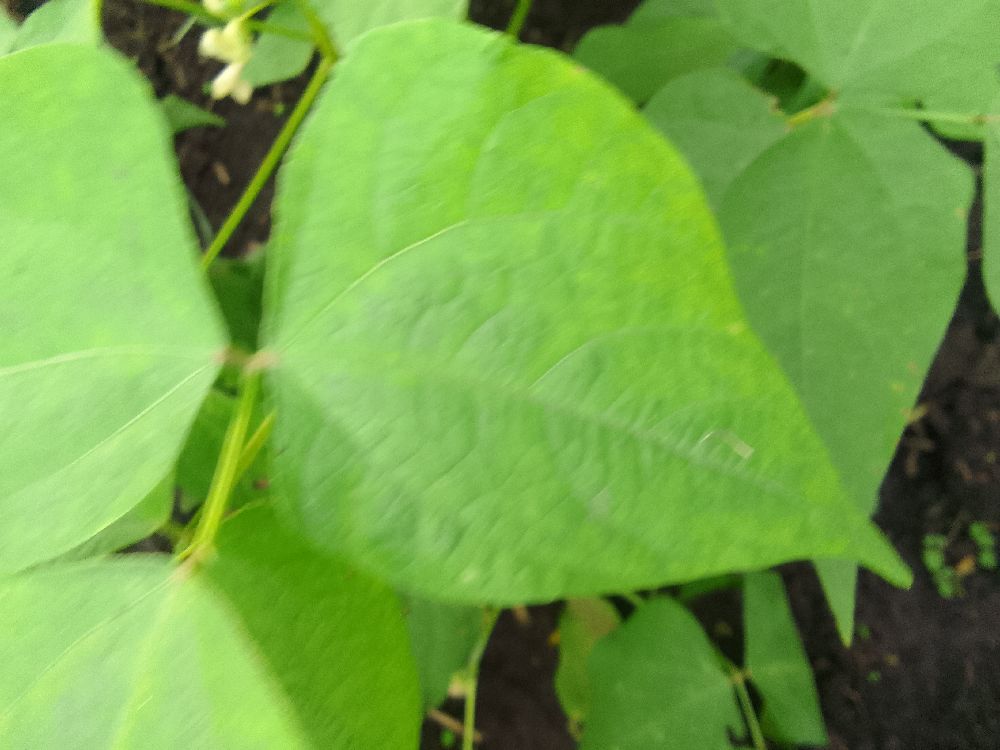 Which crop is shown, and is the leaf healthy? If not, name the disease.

common bean, healthy
